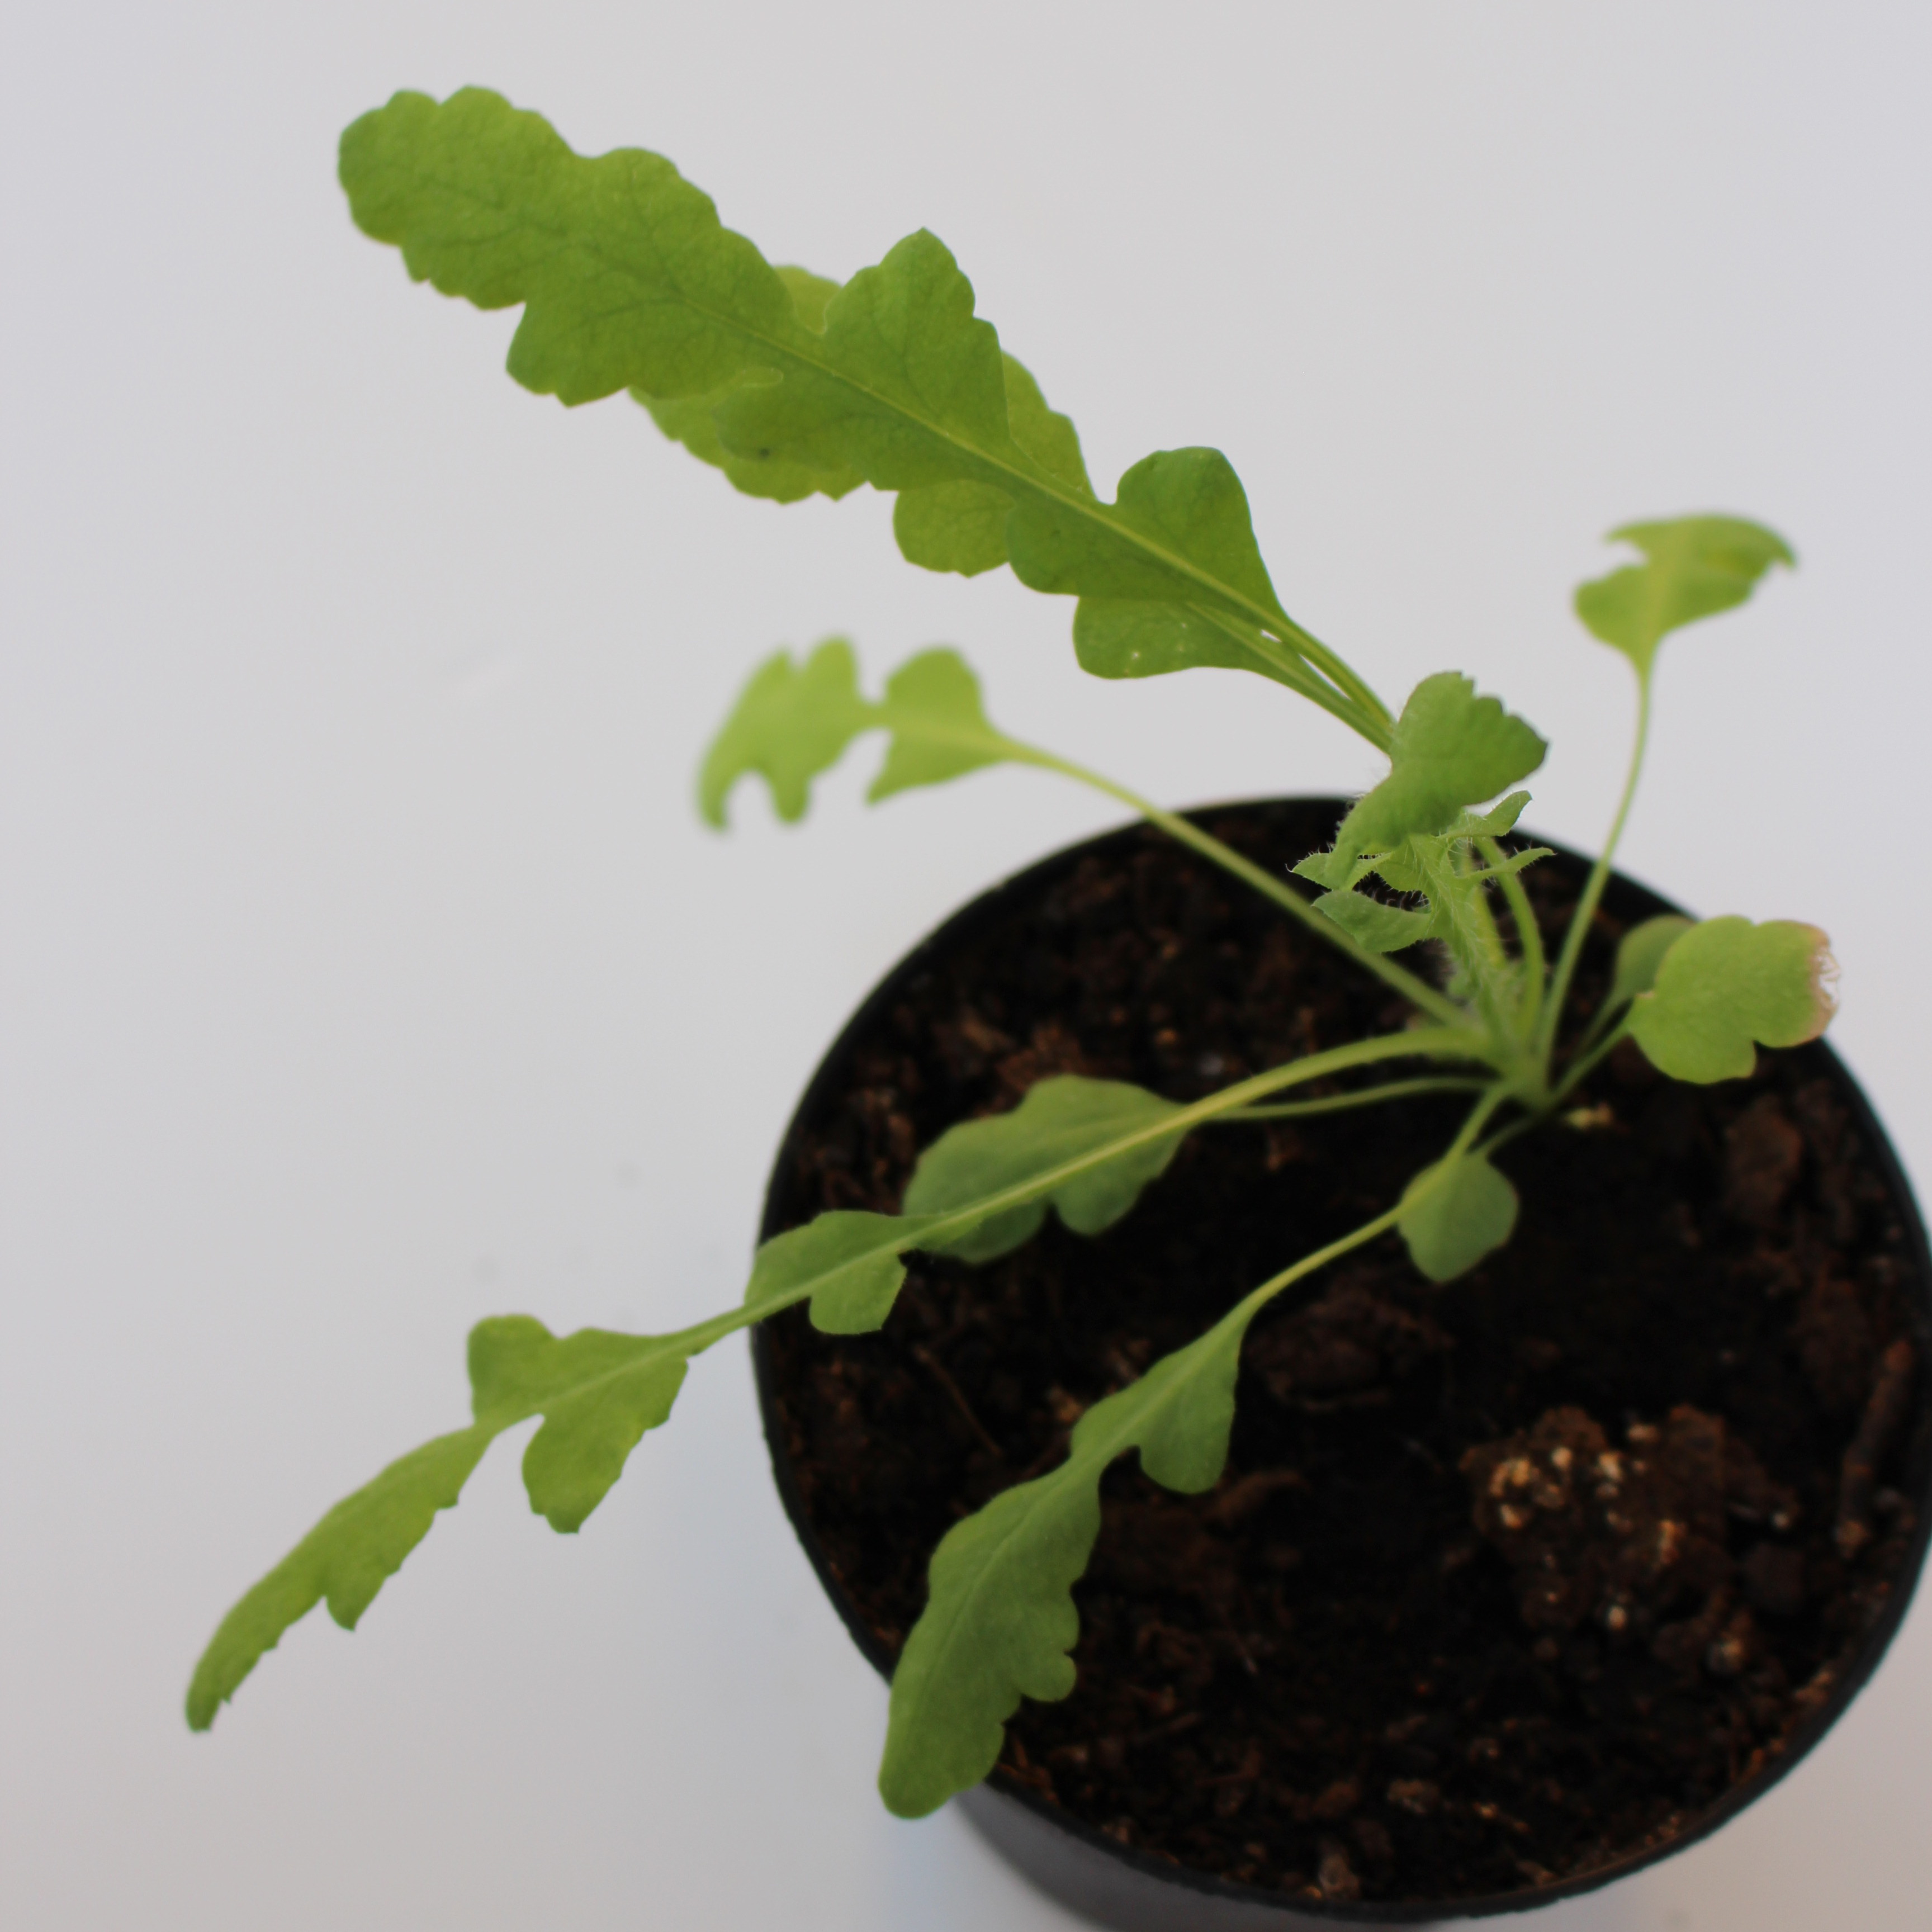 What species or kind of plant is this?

Papaver rhoeas
